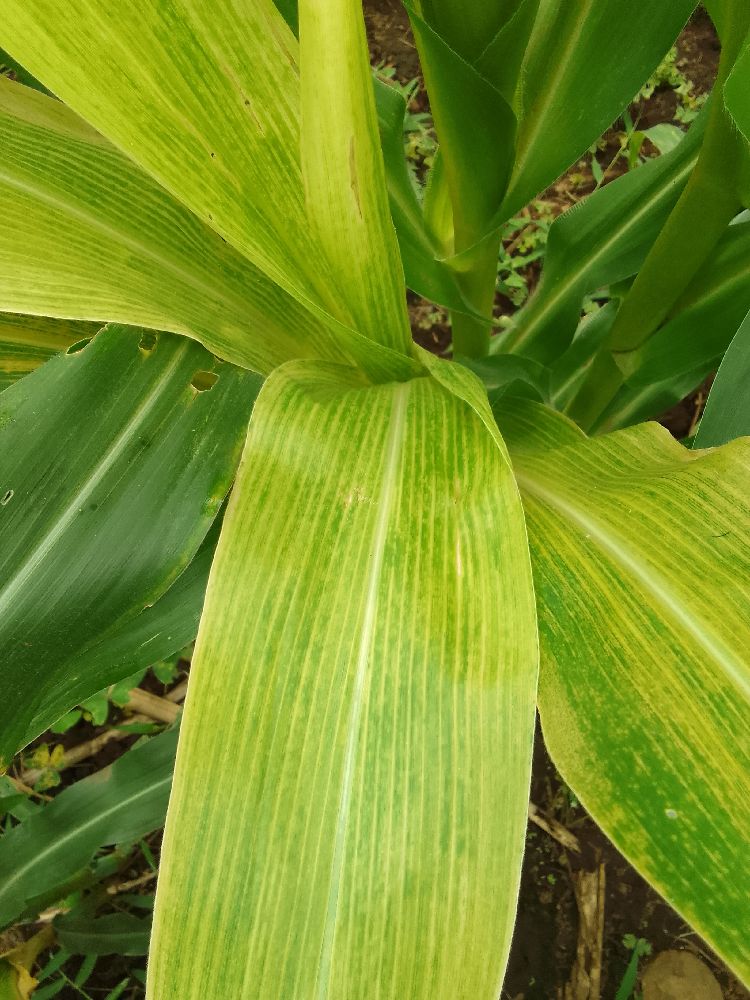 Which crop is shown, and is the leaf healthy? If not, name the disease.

maize, maize lethal necrosis
